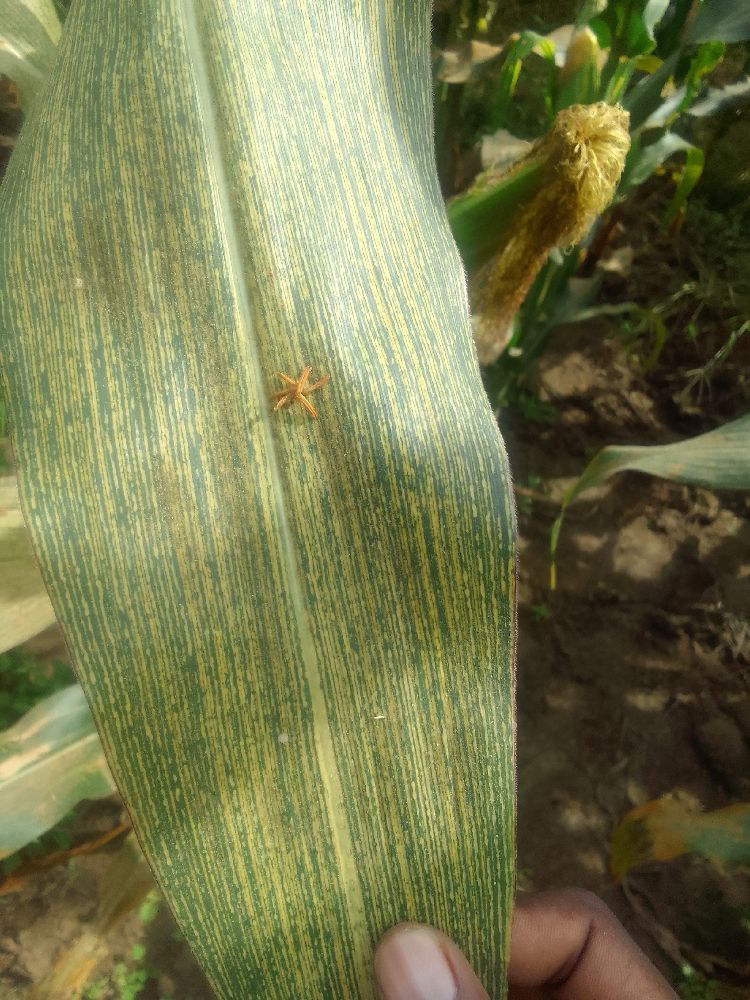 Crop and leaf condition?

maize, maize streak virus
